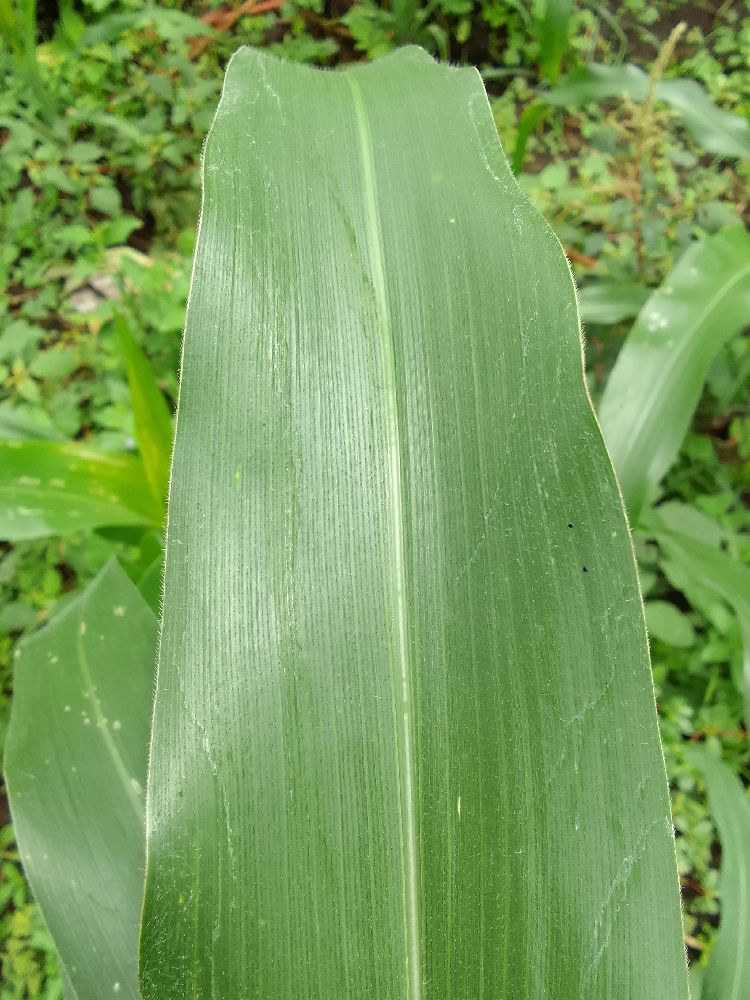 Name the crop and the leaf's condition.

maize, healthy
